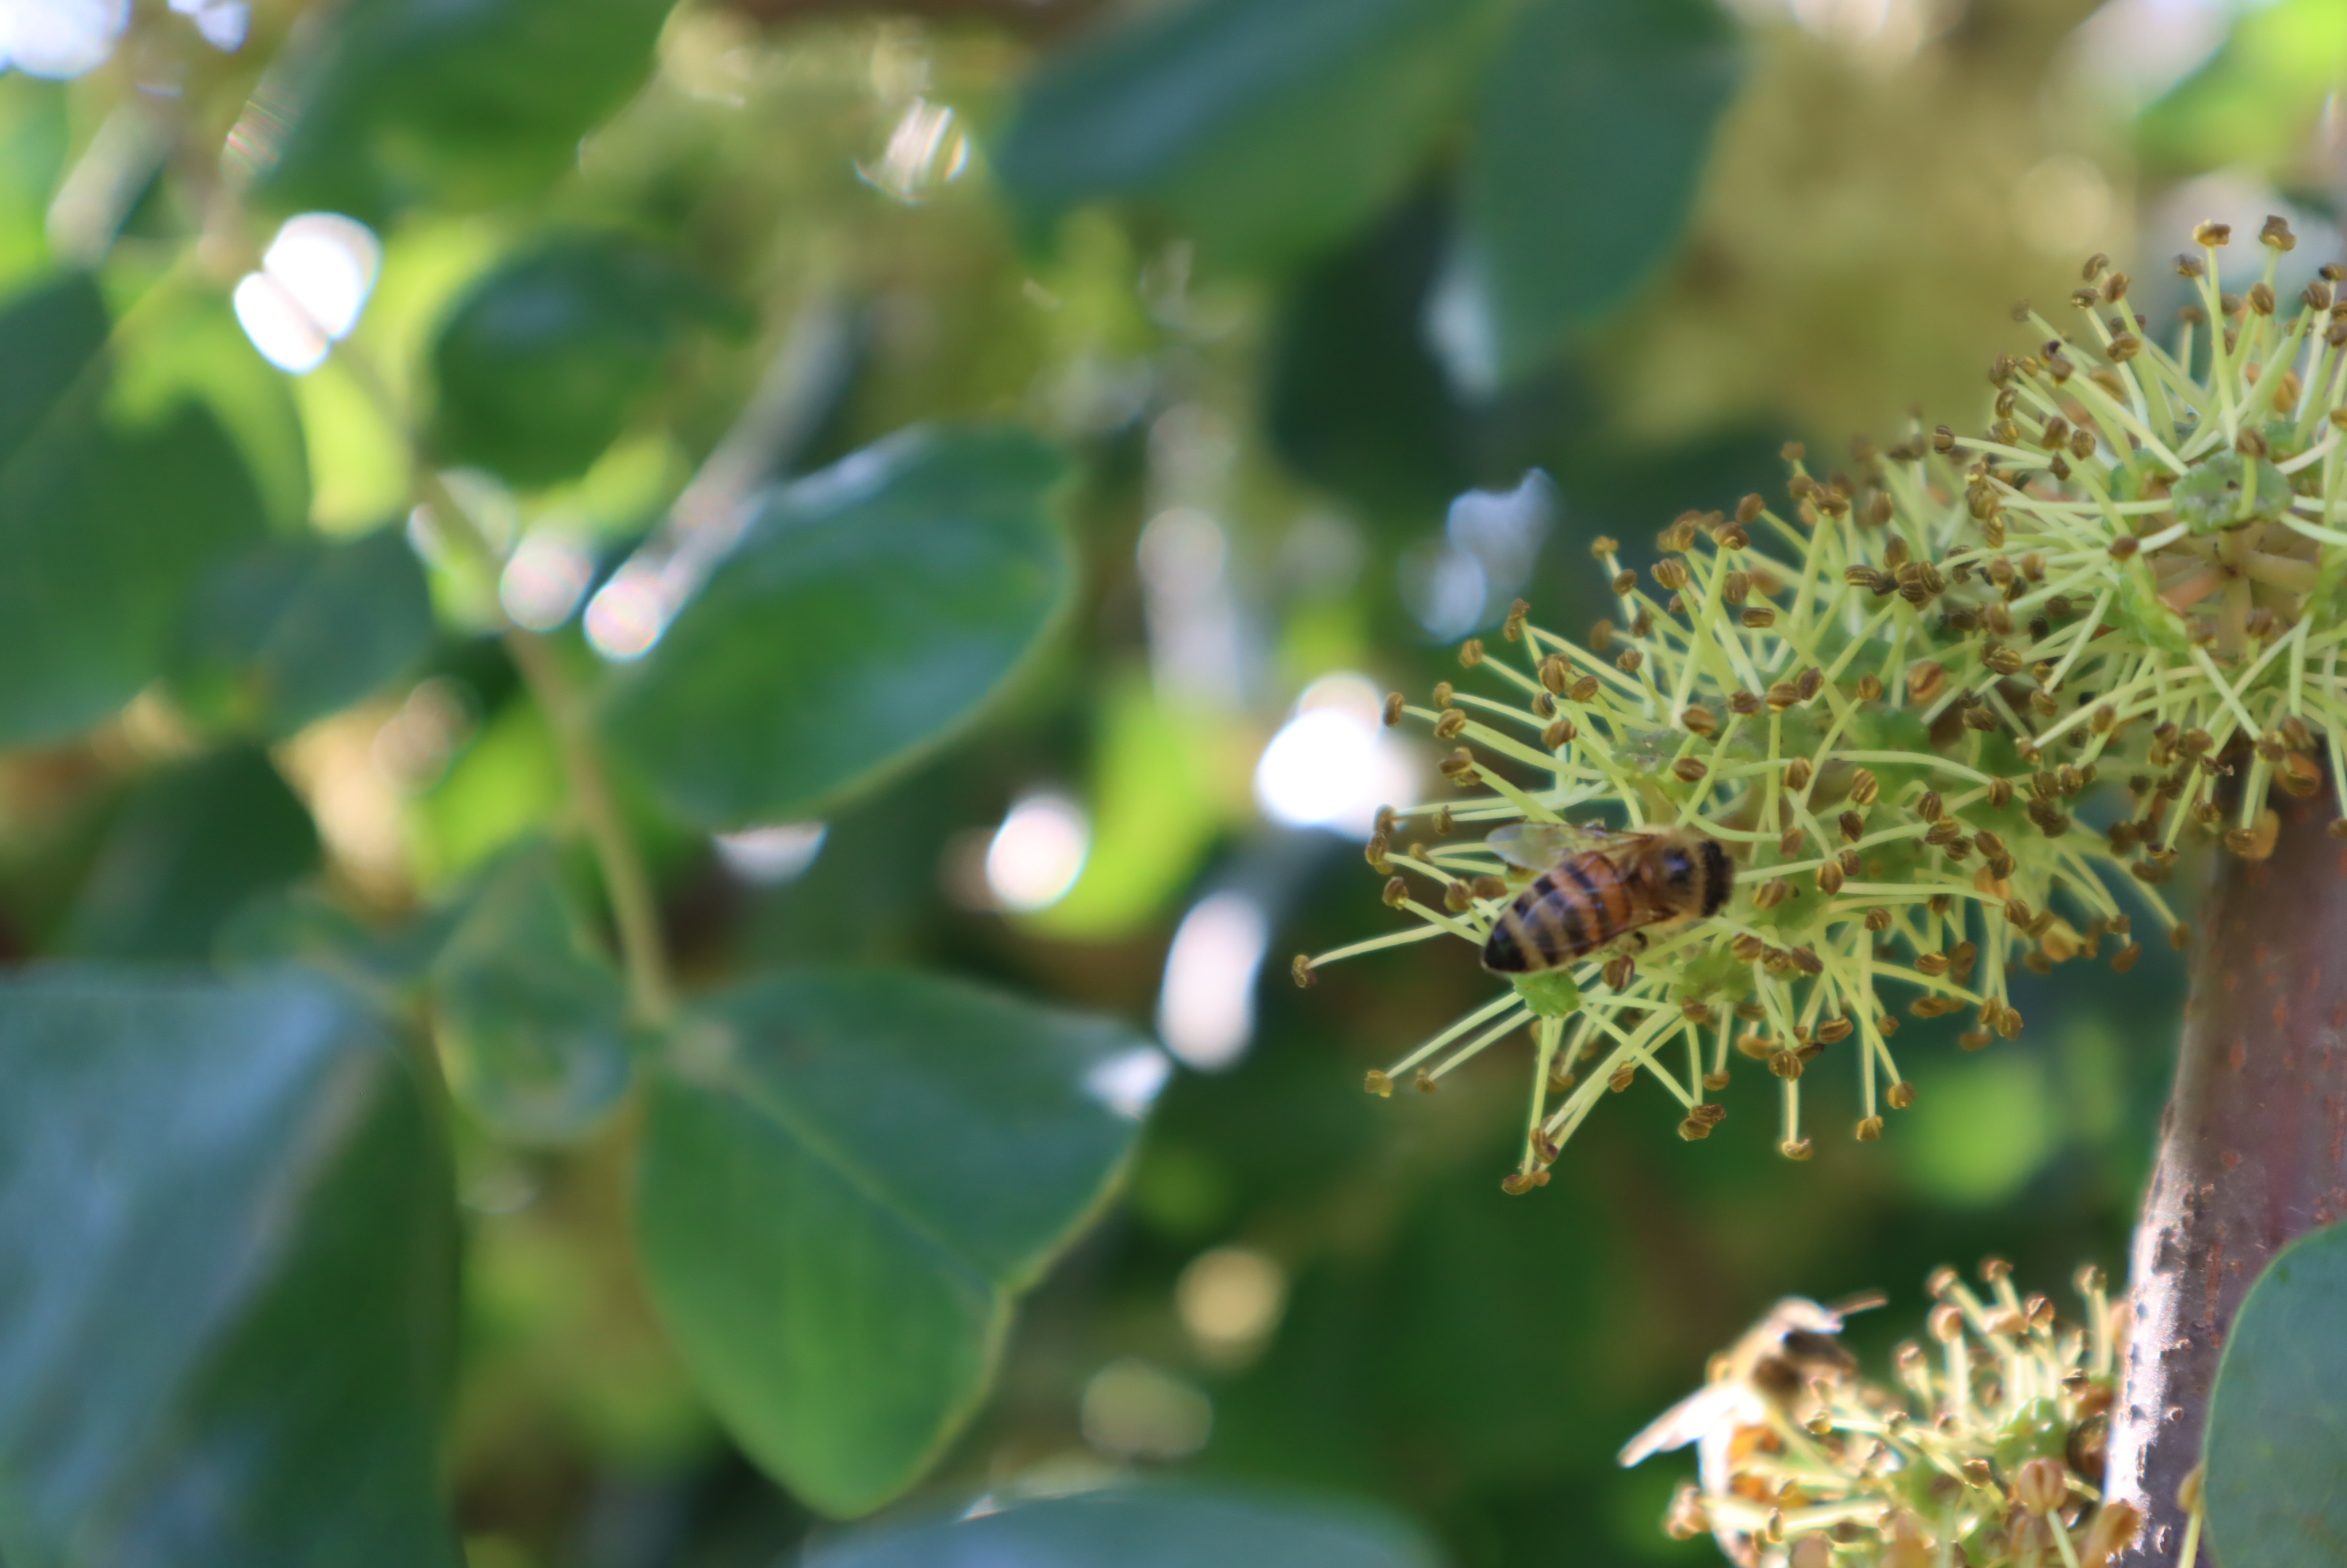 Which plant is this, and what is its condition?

carob, healthy
